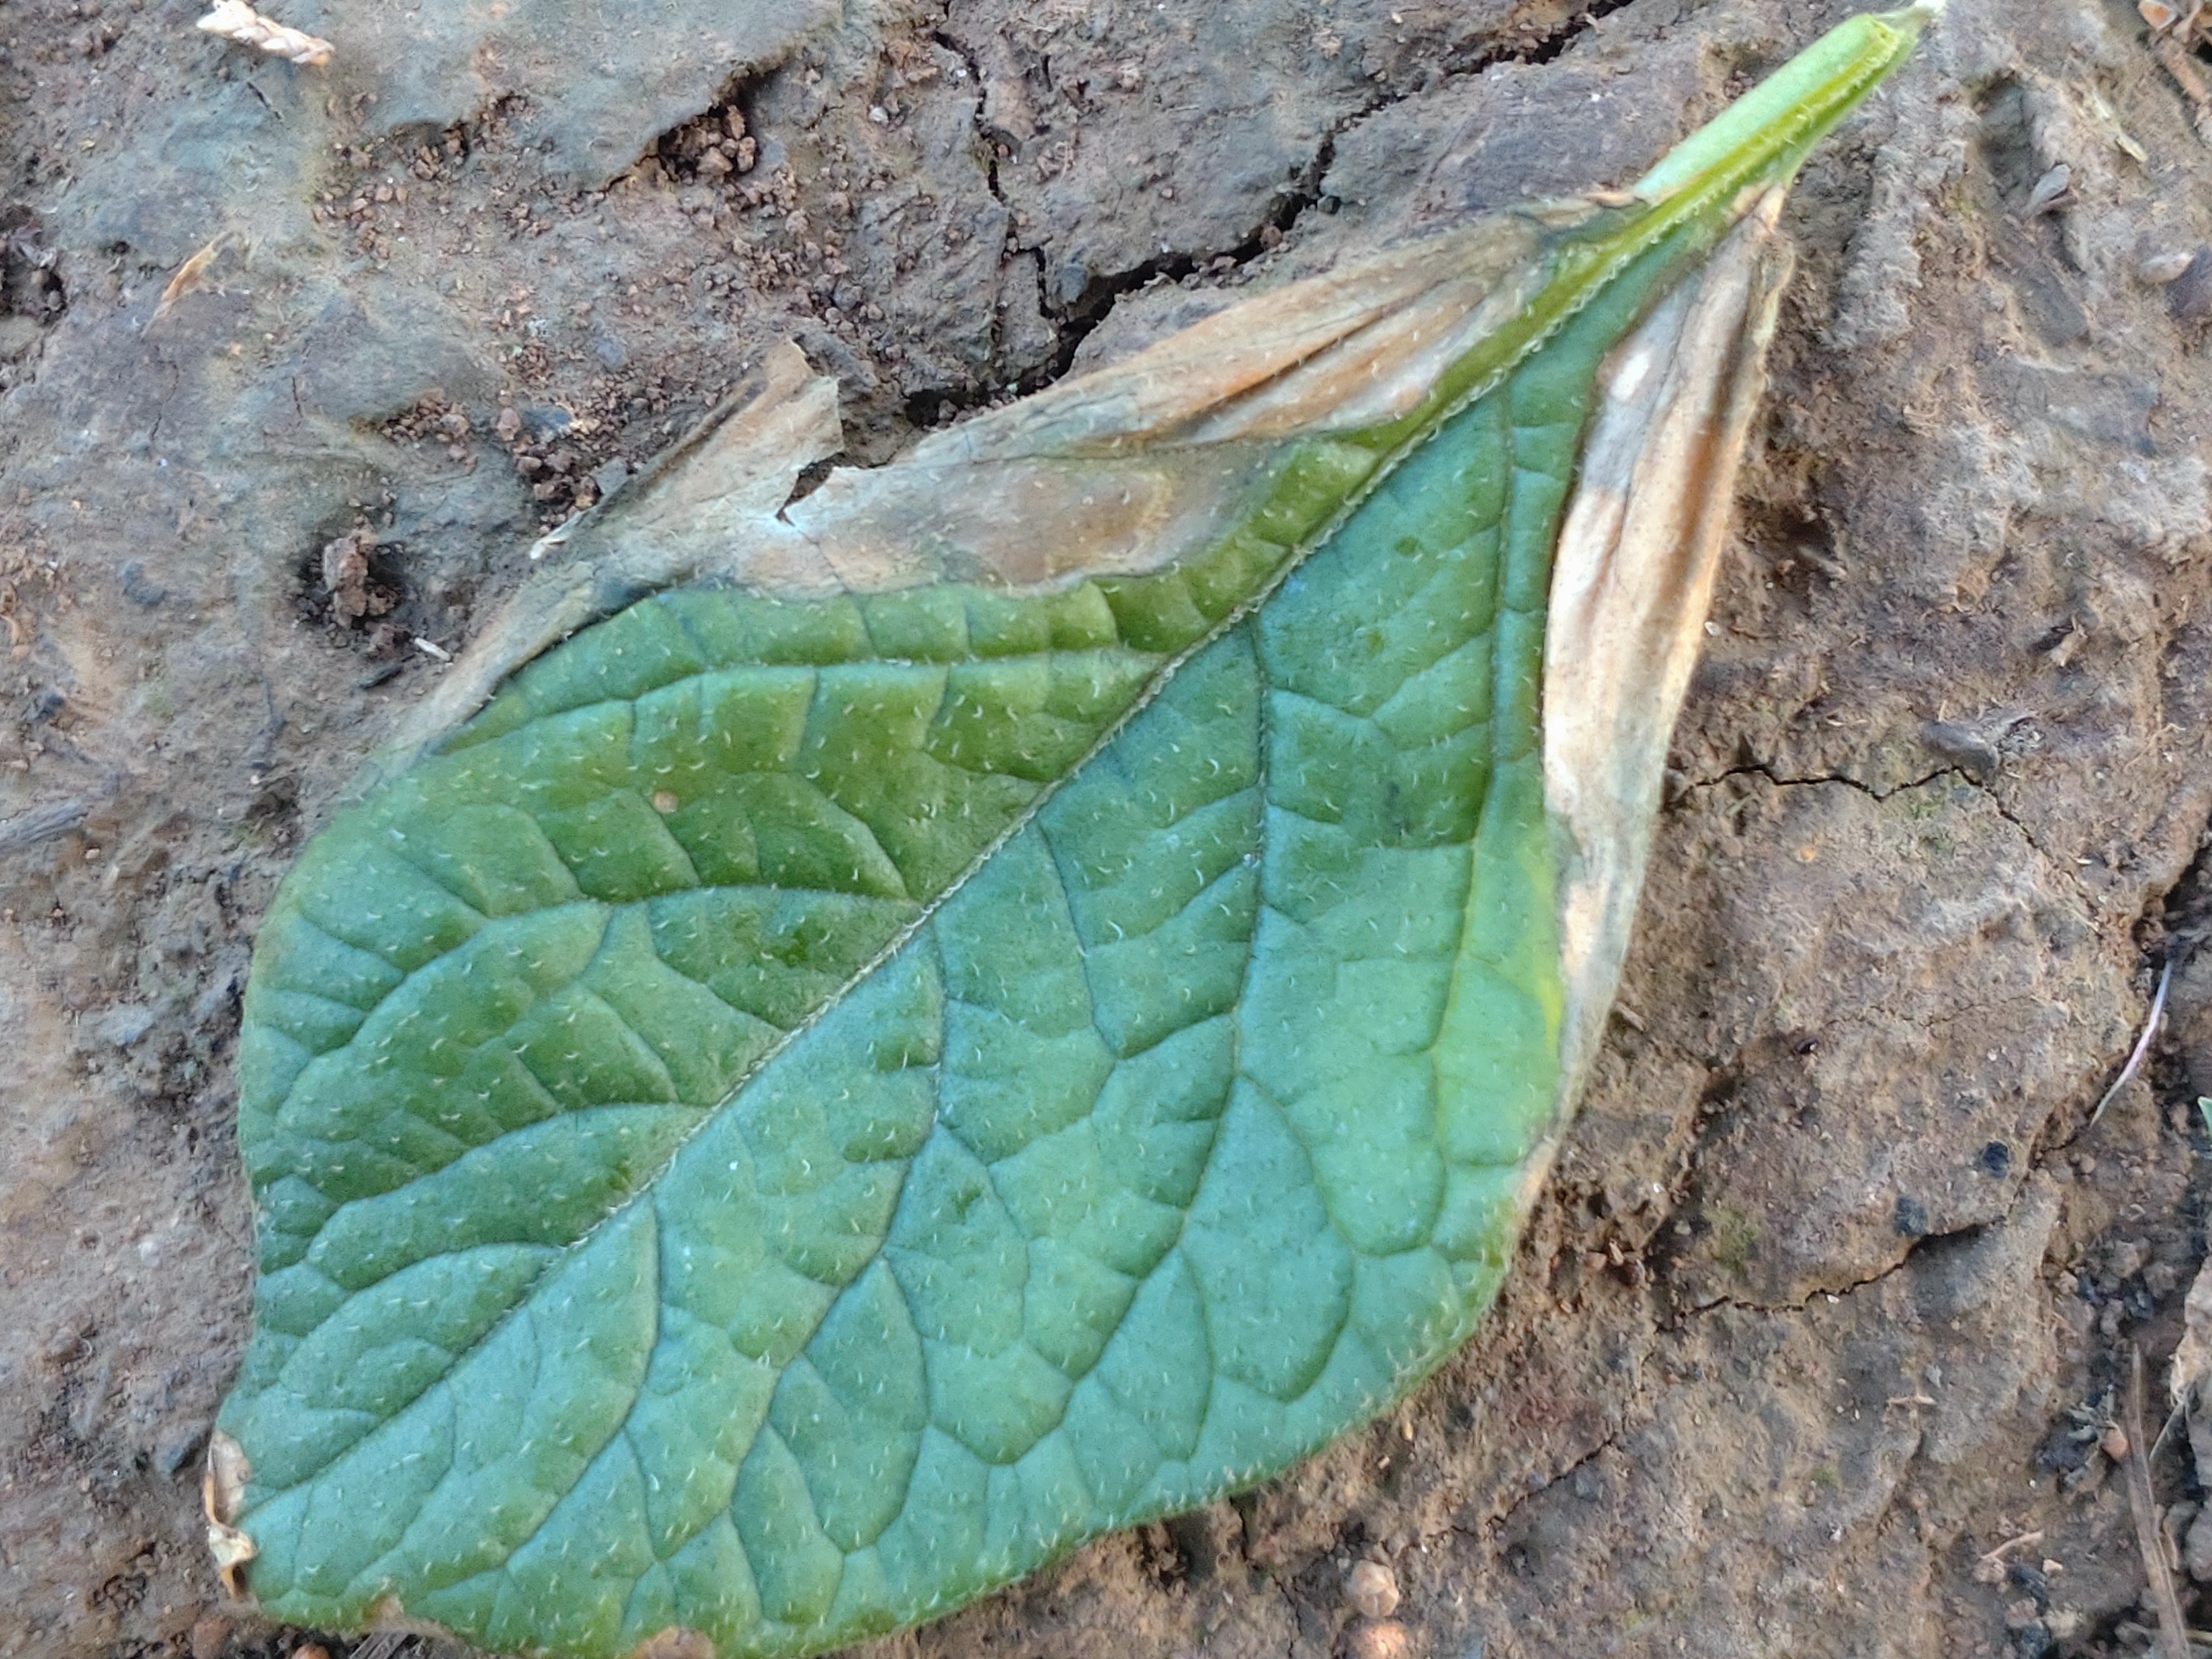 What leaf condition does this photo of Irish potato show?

early blight
